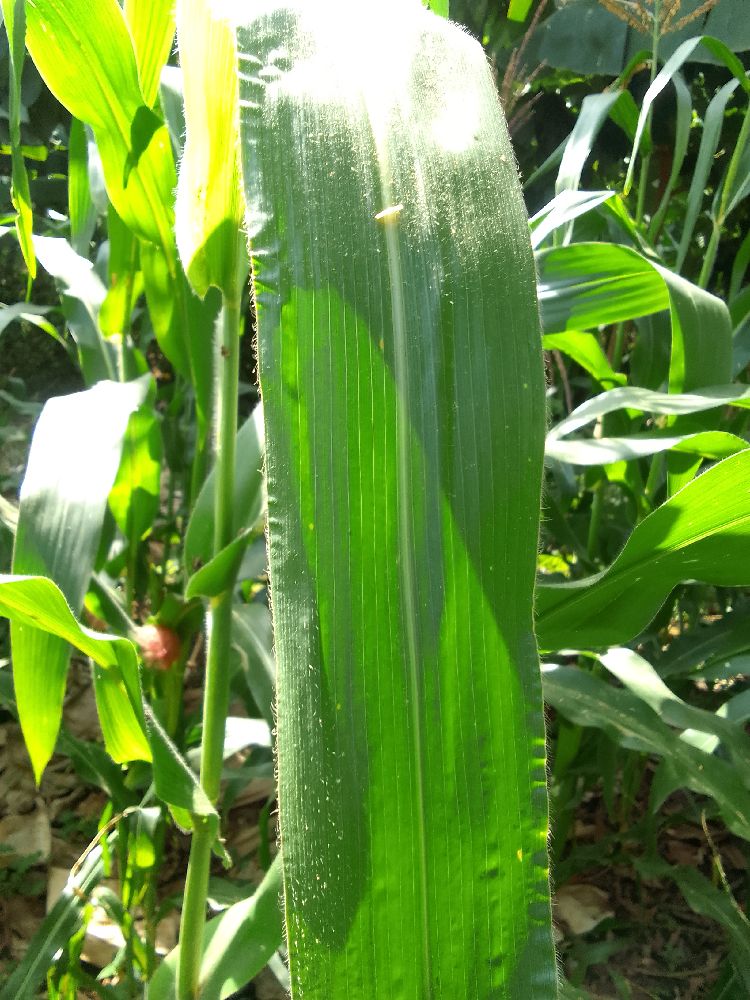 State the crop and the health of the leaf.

maize, healthy
